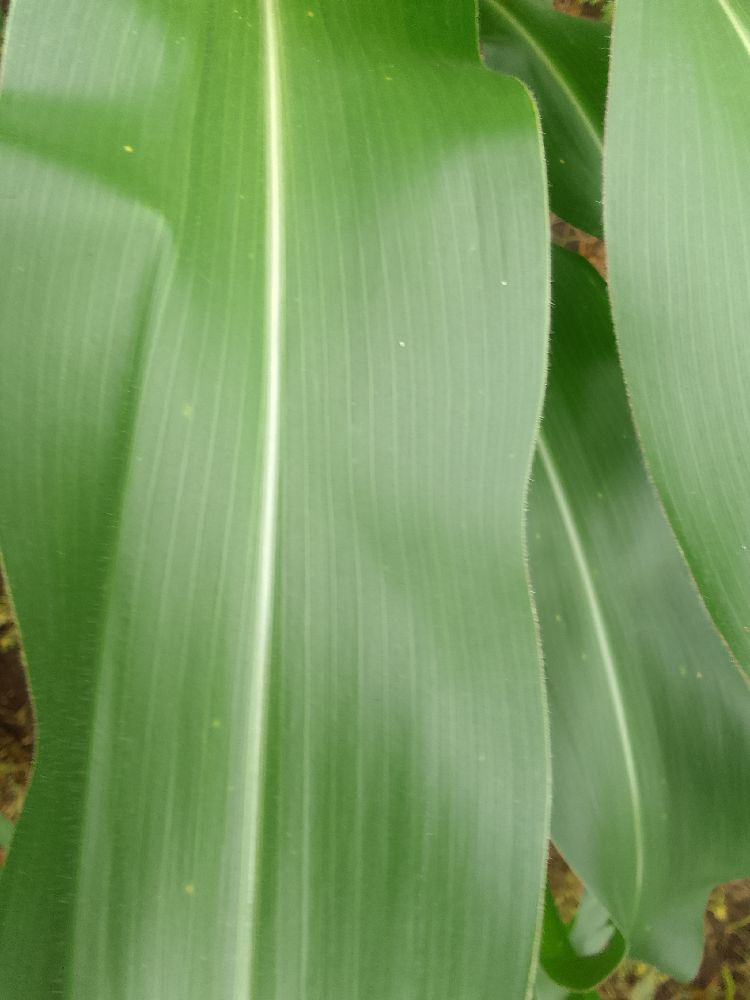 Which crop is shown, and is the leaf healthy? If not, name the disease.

maize, healthy
